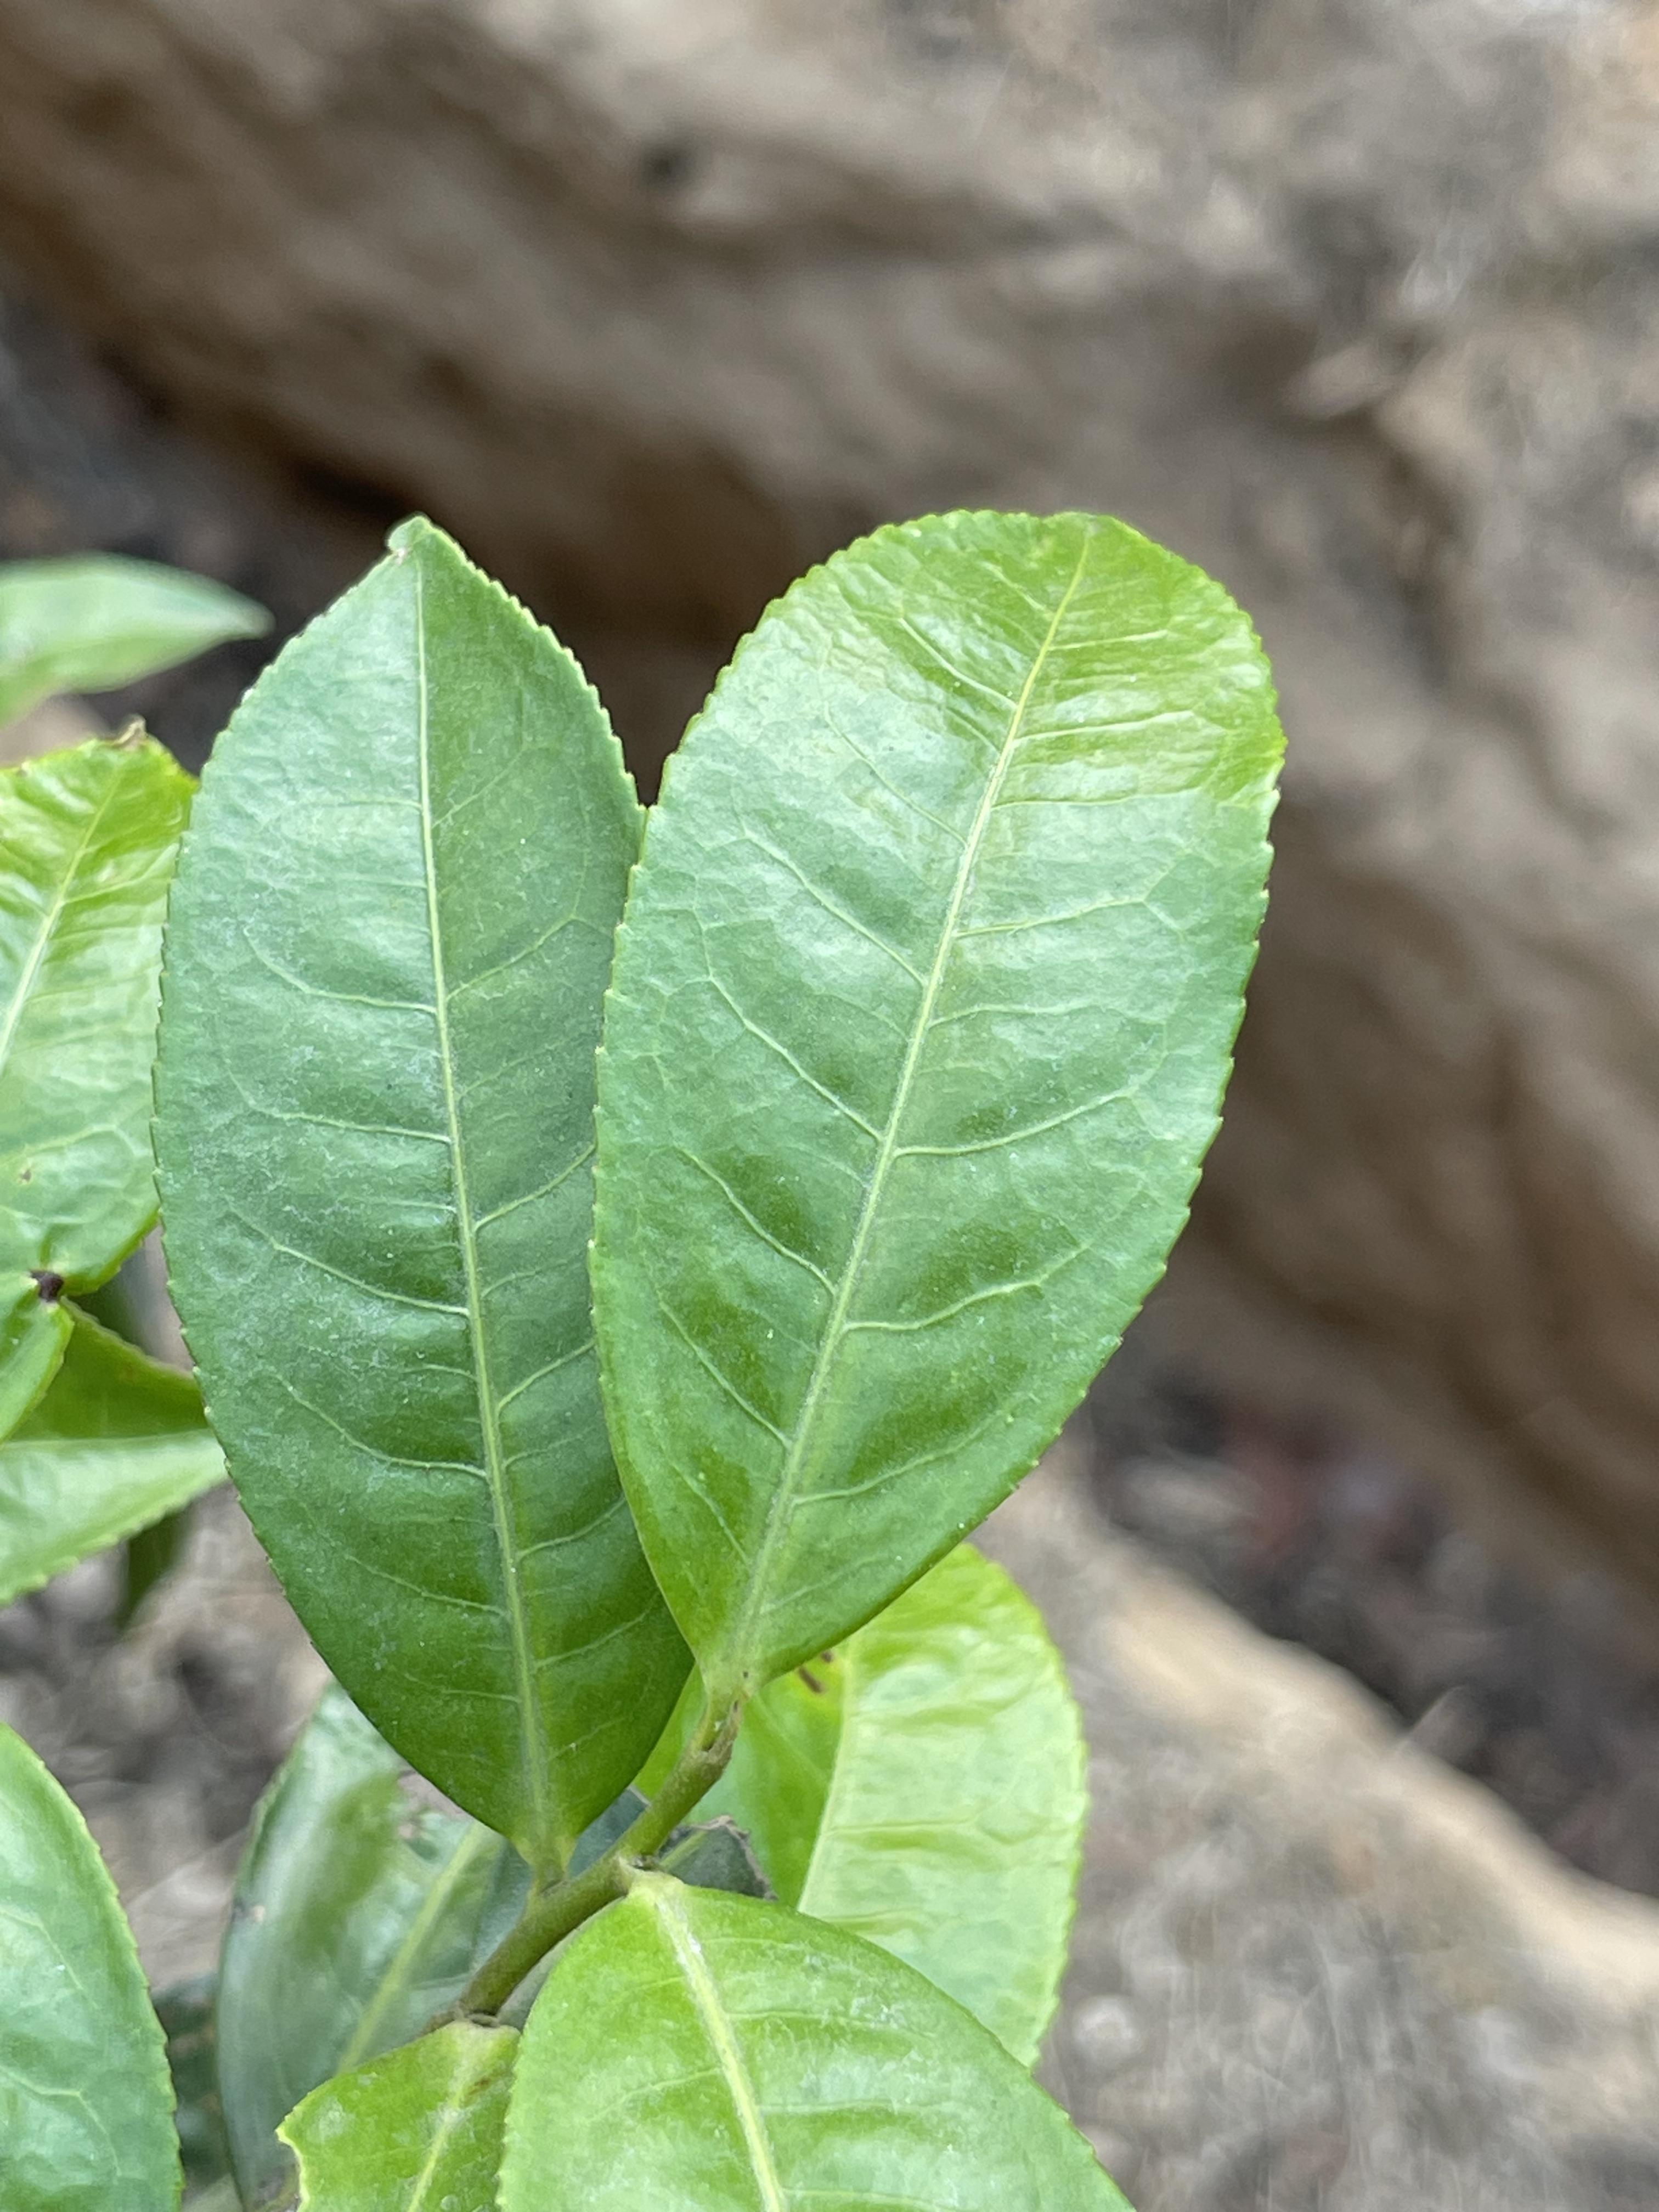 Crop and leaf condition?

tea, healthy leaf
